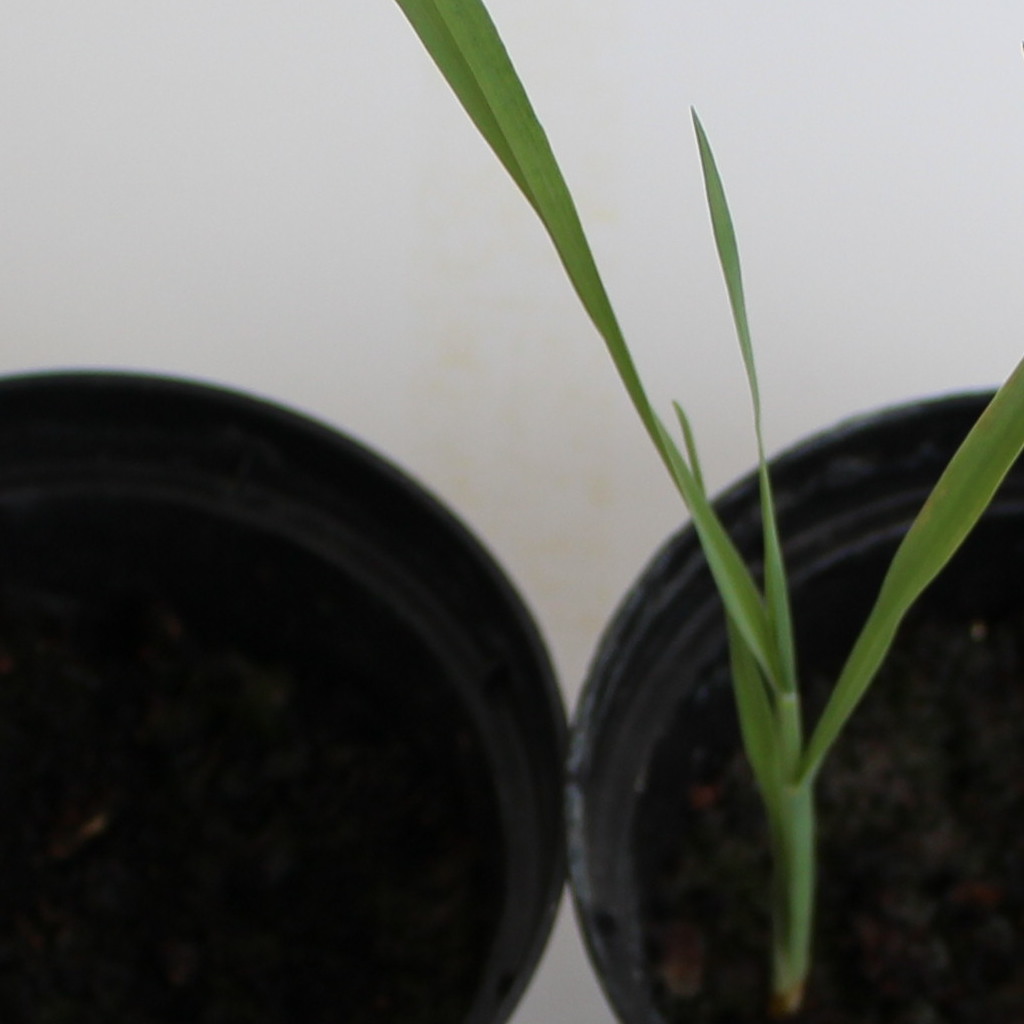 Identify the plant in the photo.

Avena sterilis
